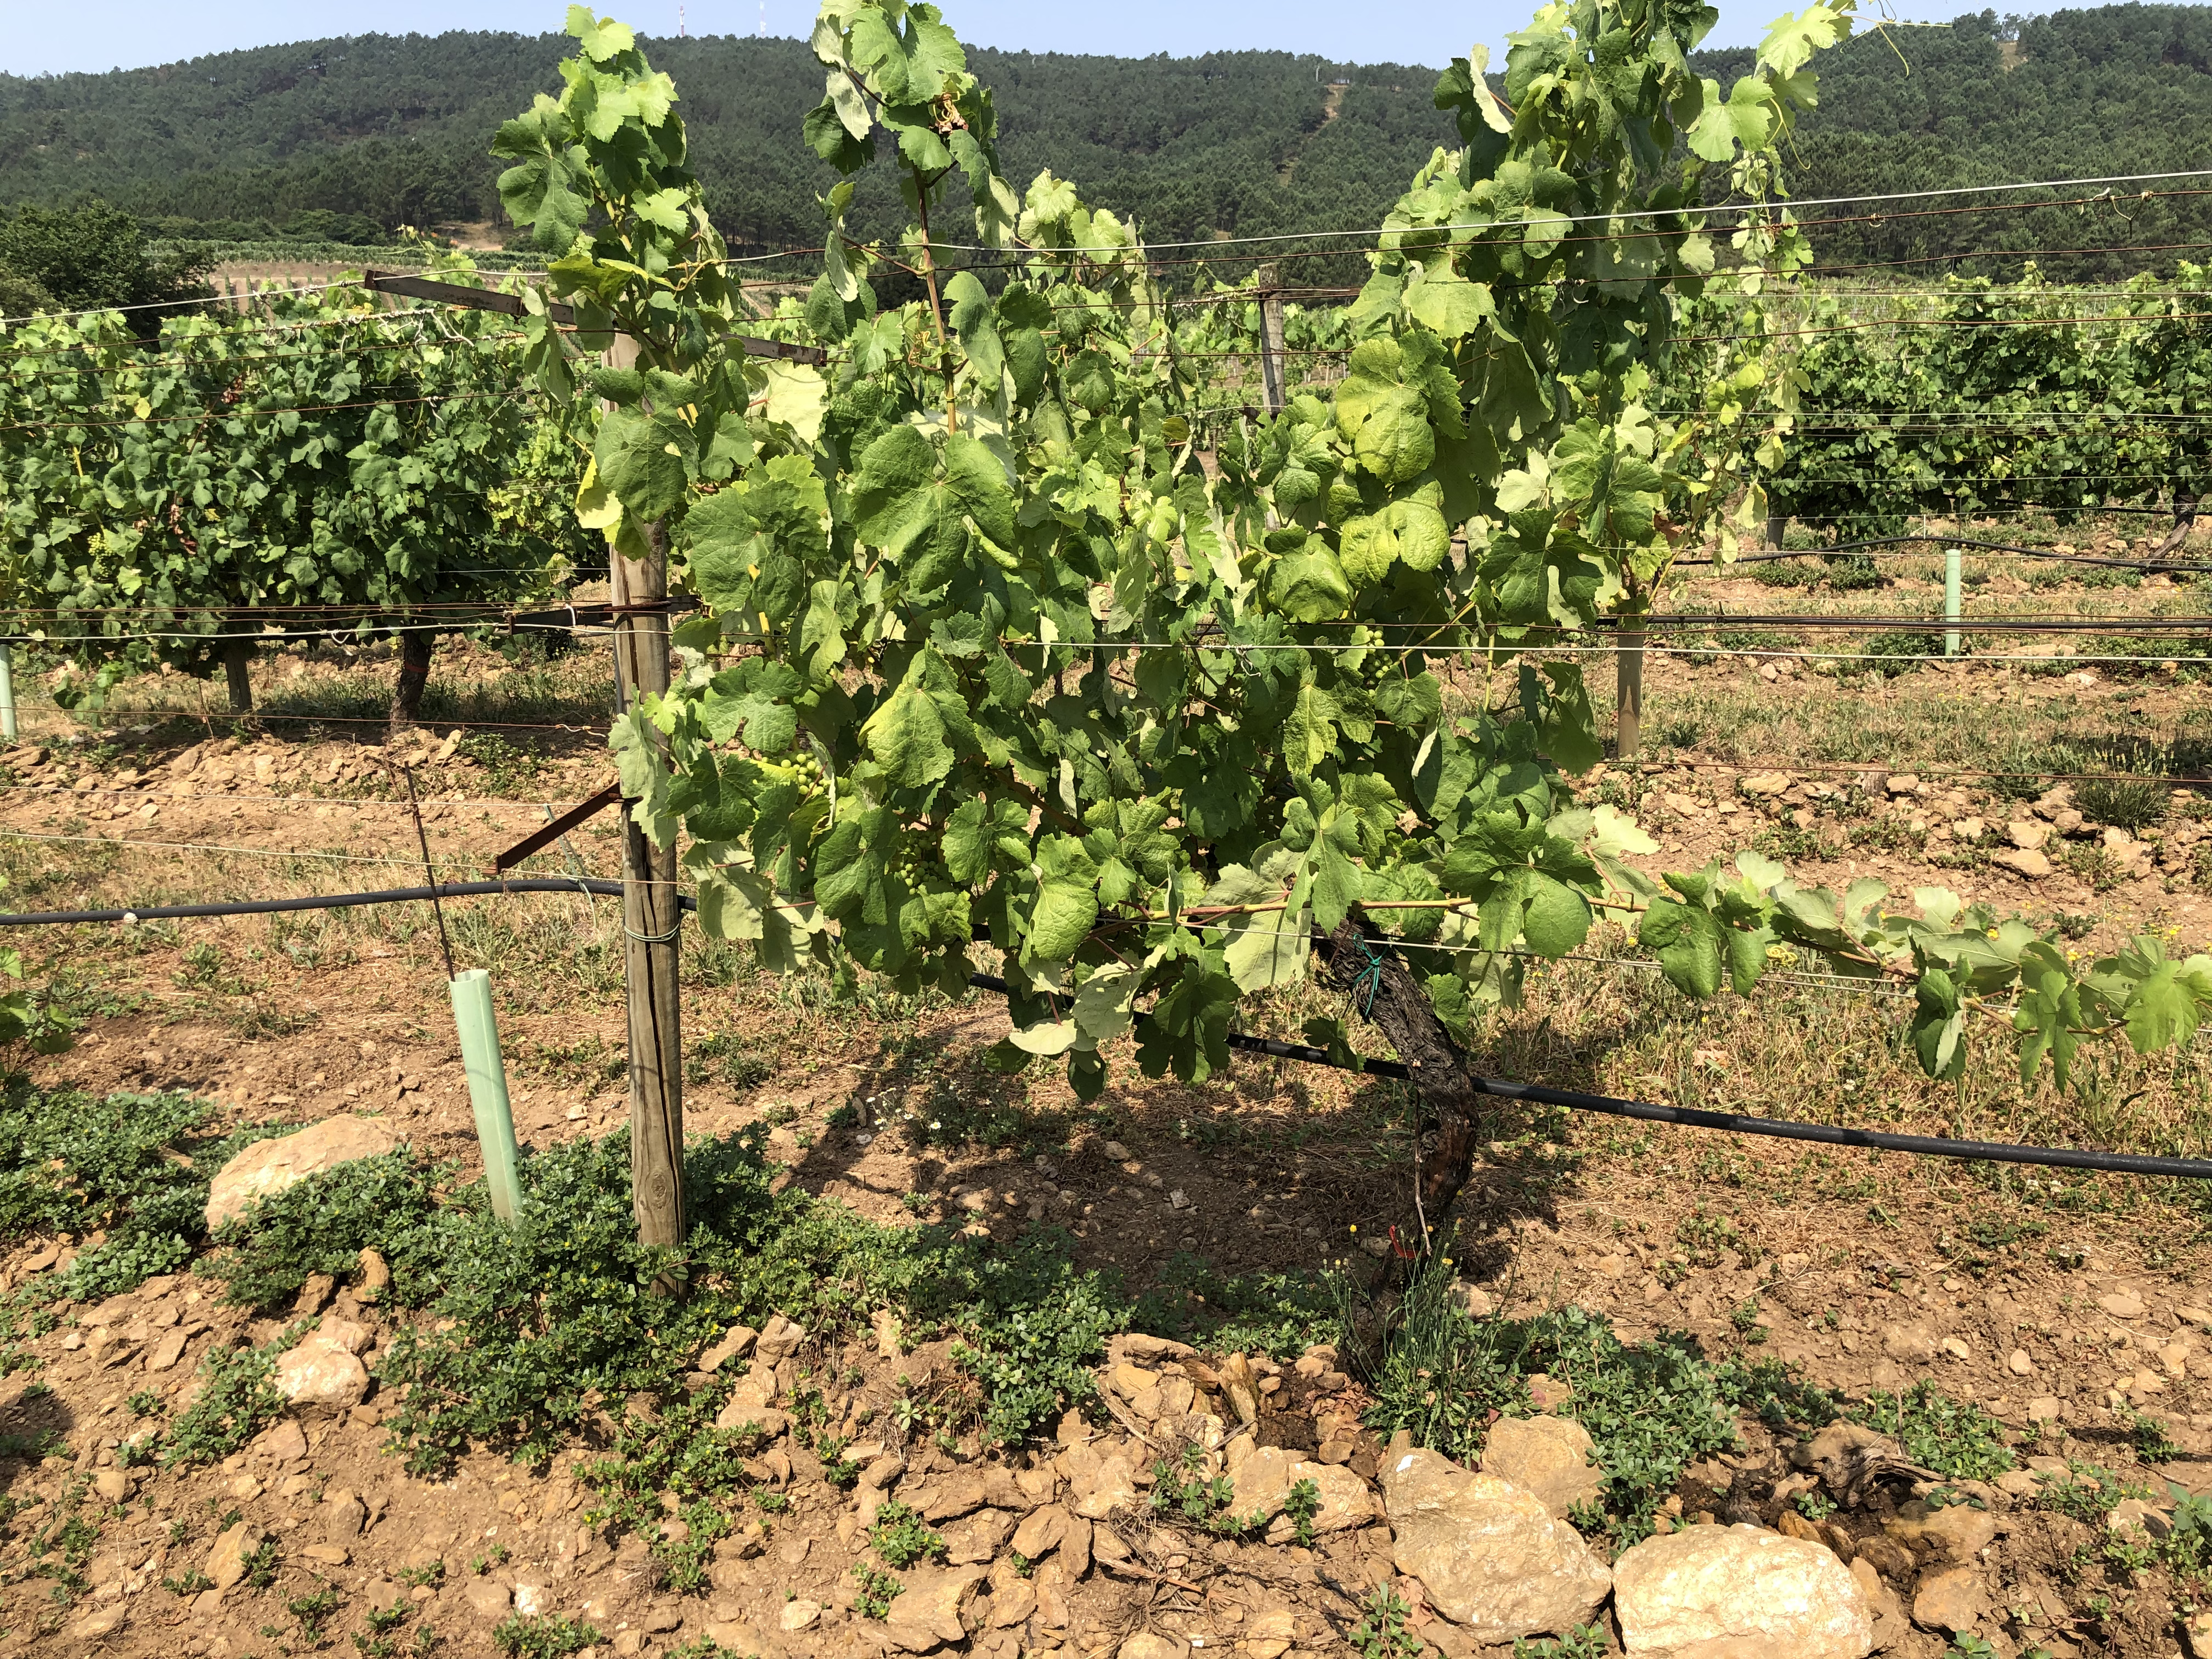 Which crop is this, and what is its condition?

grapevine, not affected by esca disease
